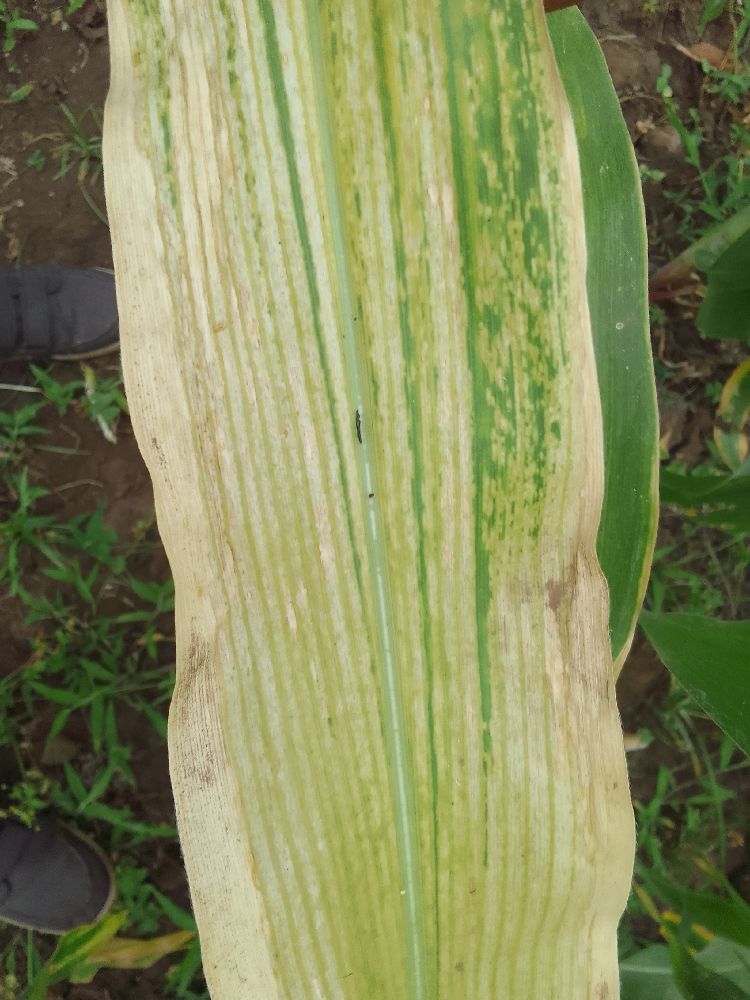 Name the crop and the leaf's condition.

maize, maize lethal necrosis
